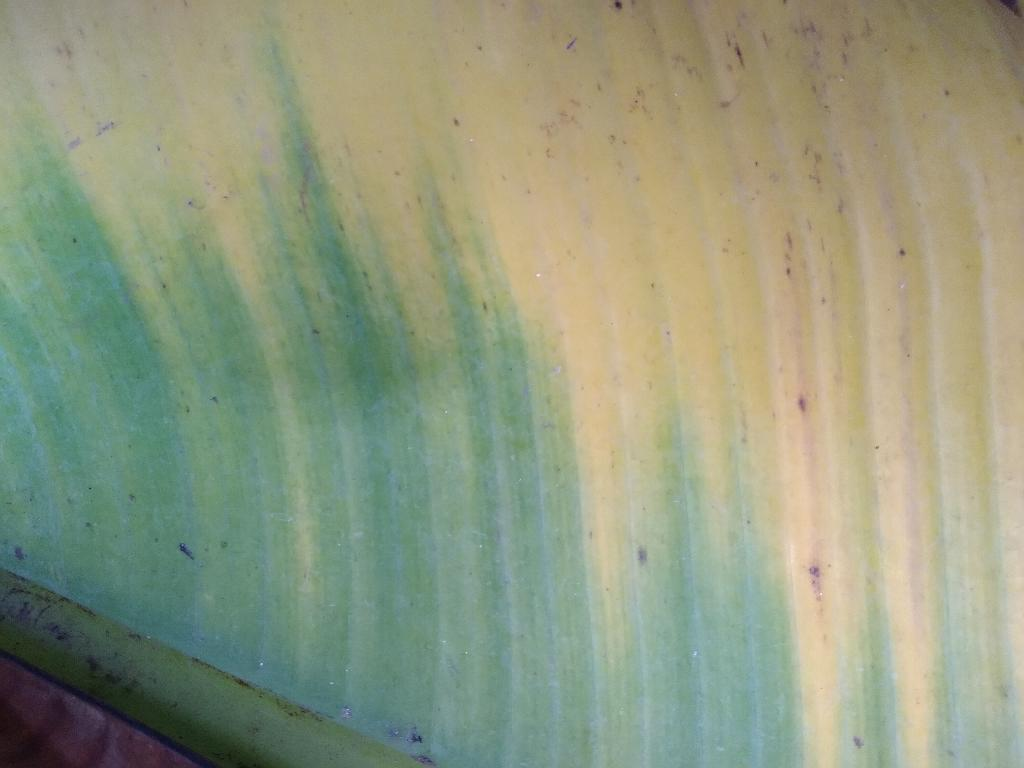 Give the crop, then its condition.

banana, fusarium wilt race 1
